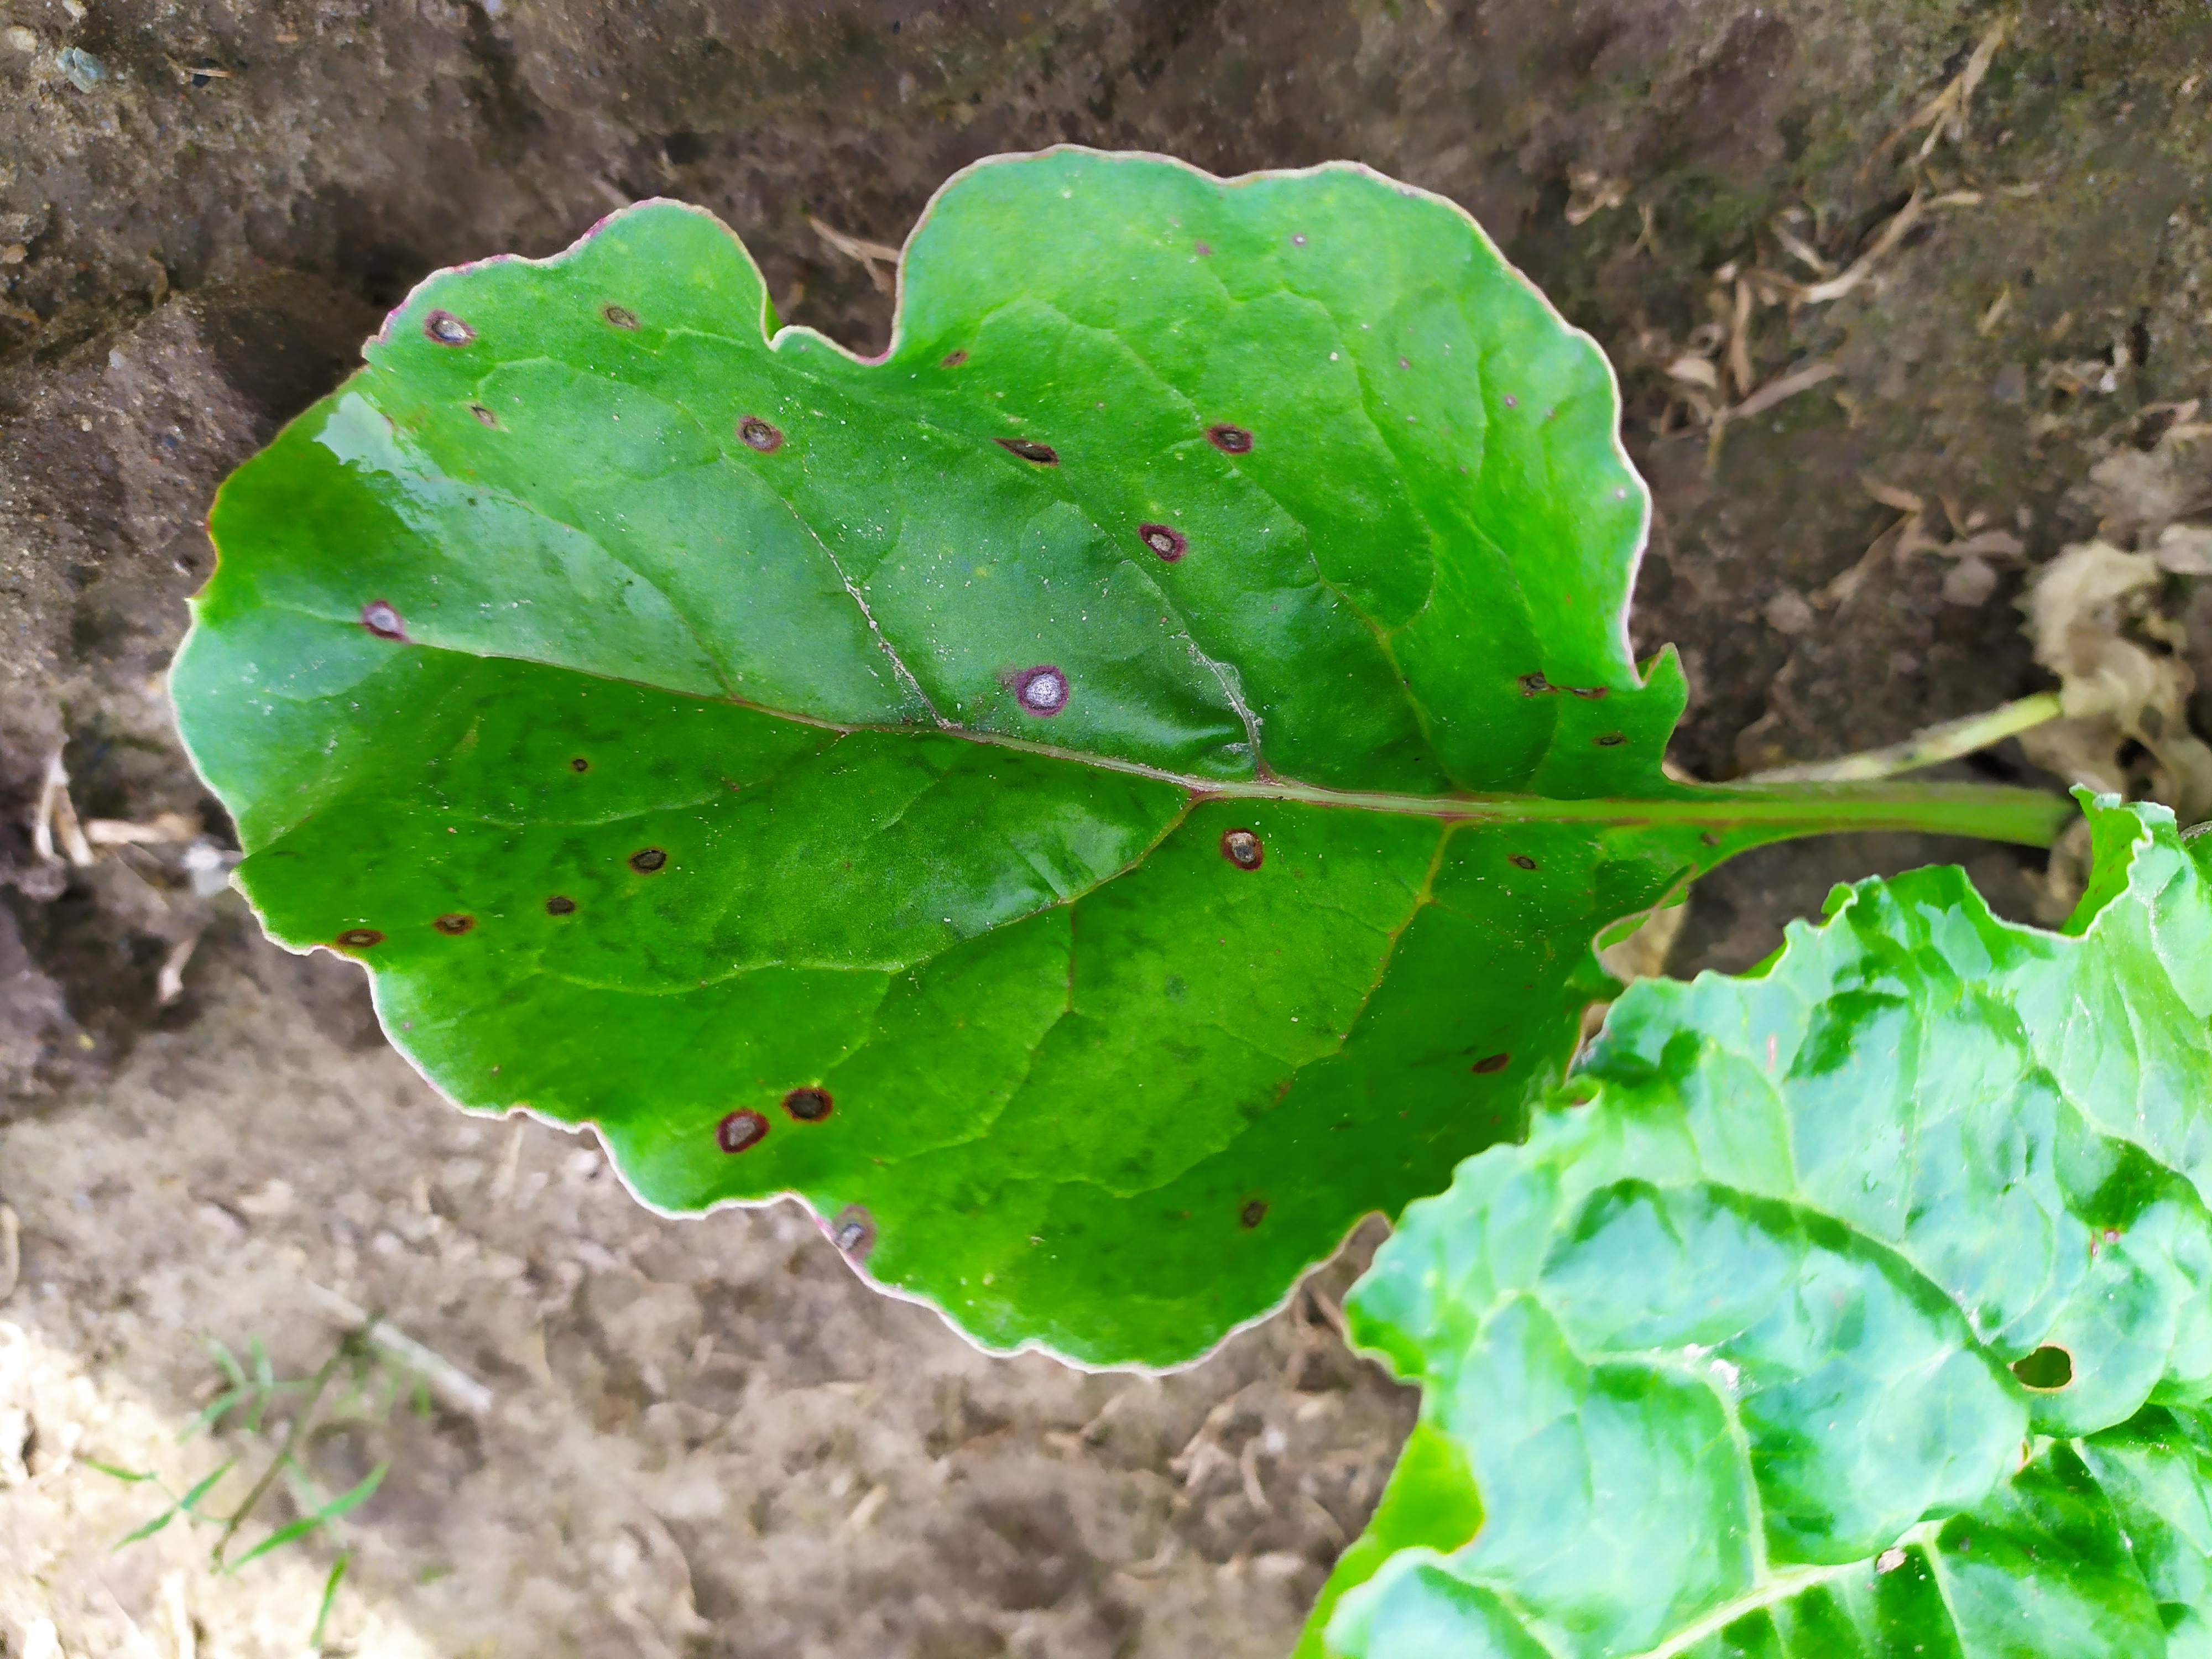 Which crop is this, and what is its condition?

beet, cercospora
